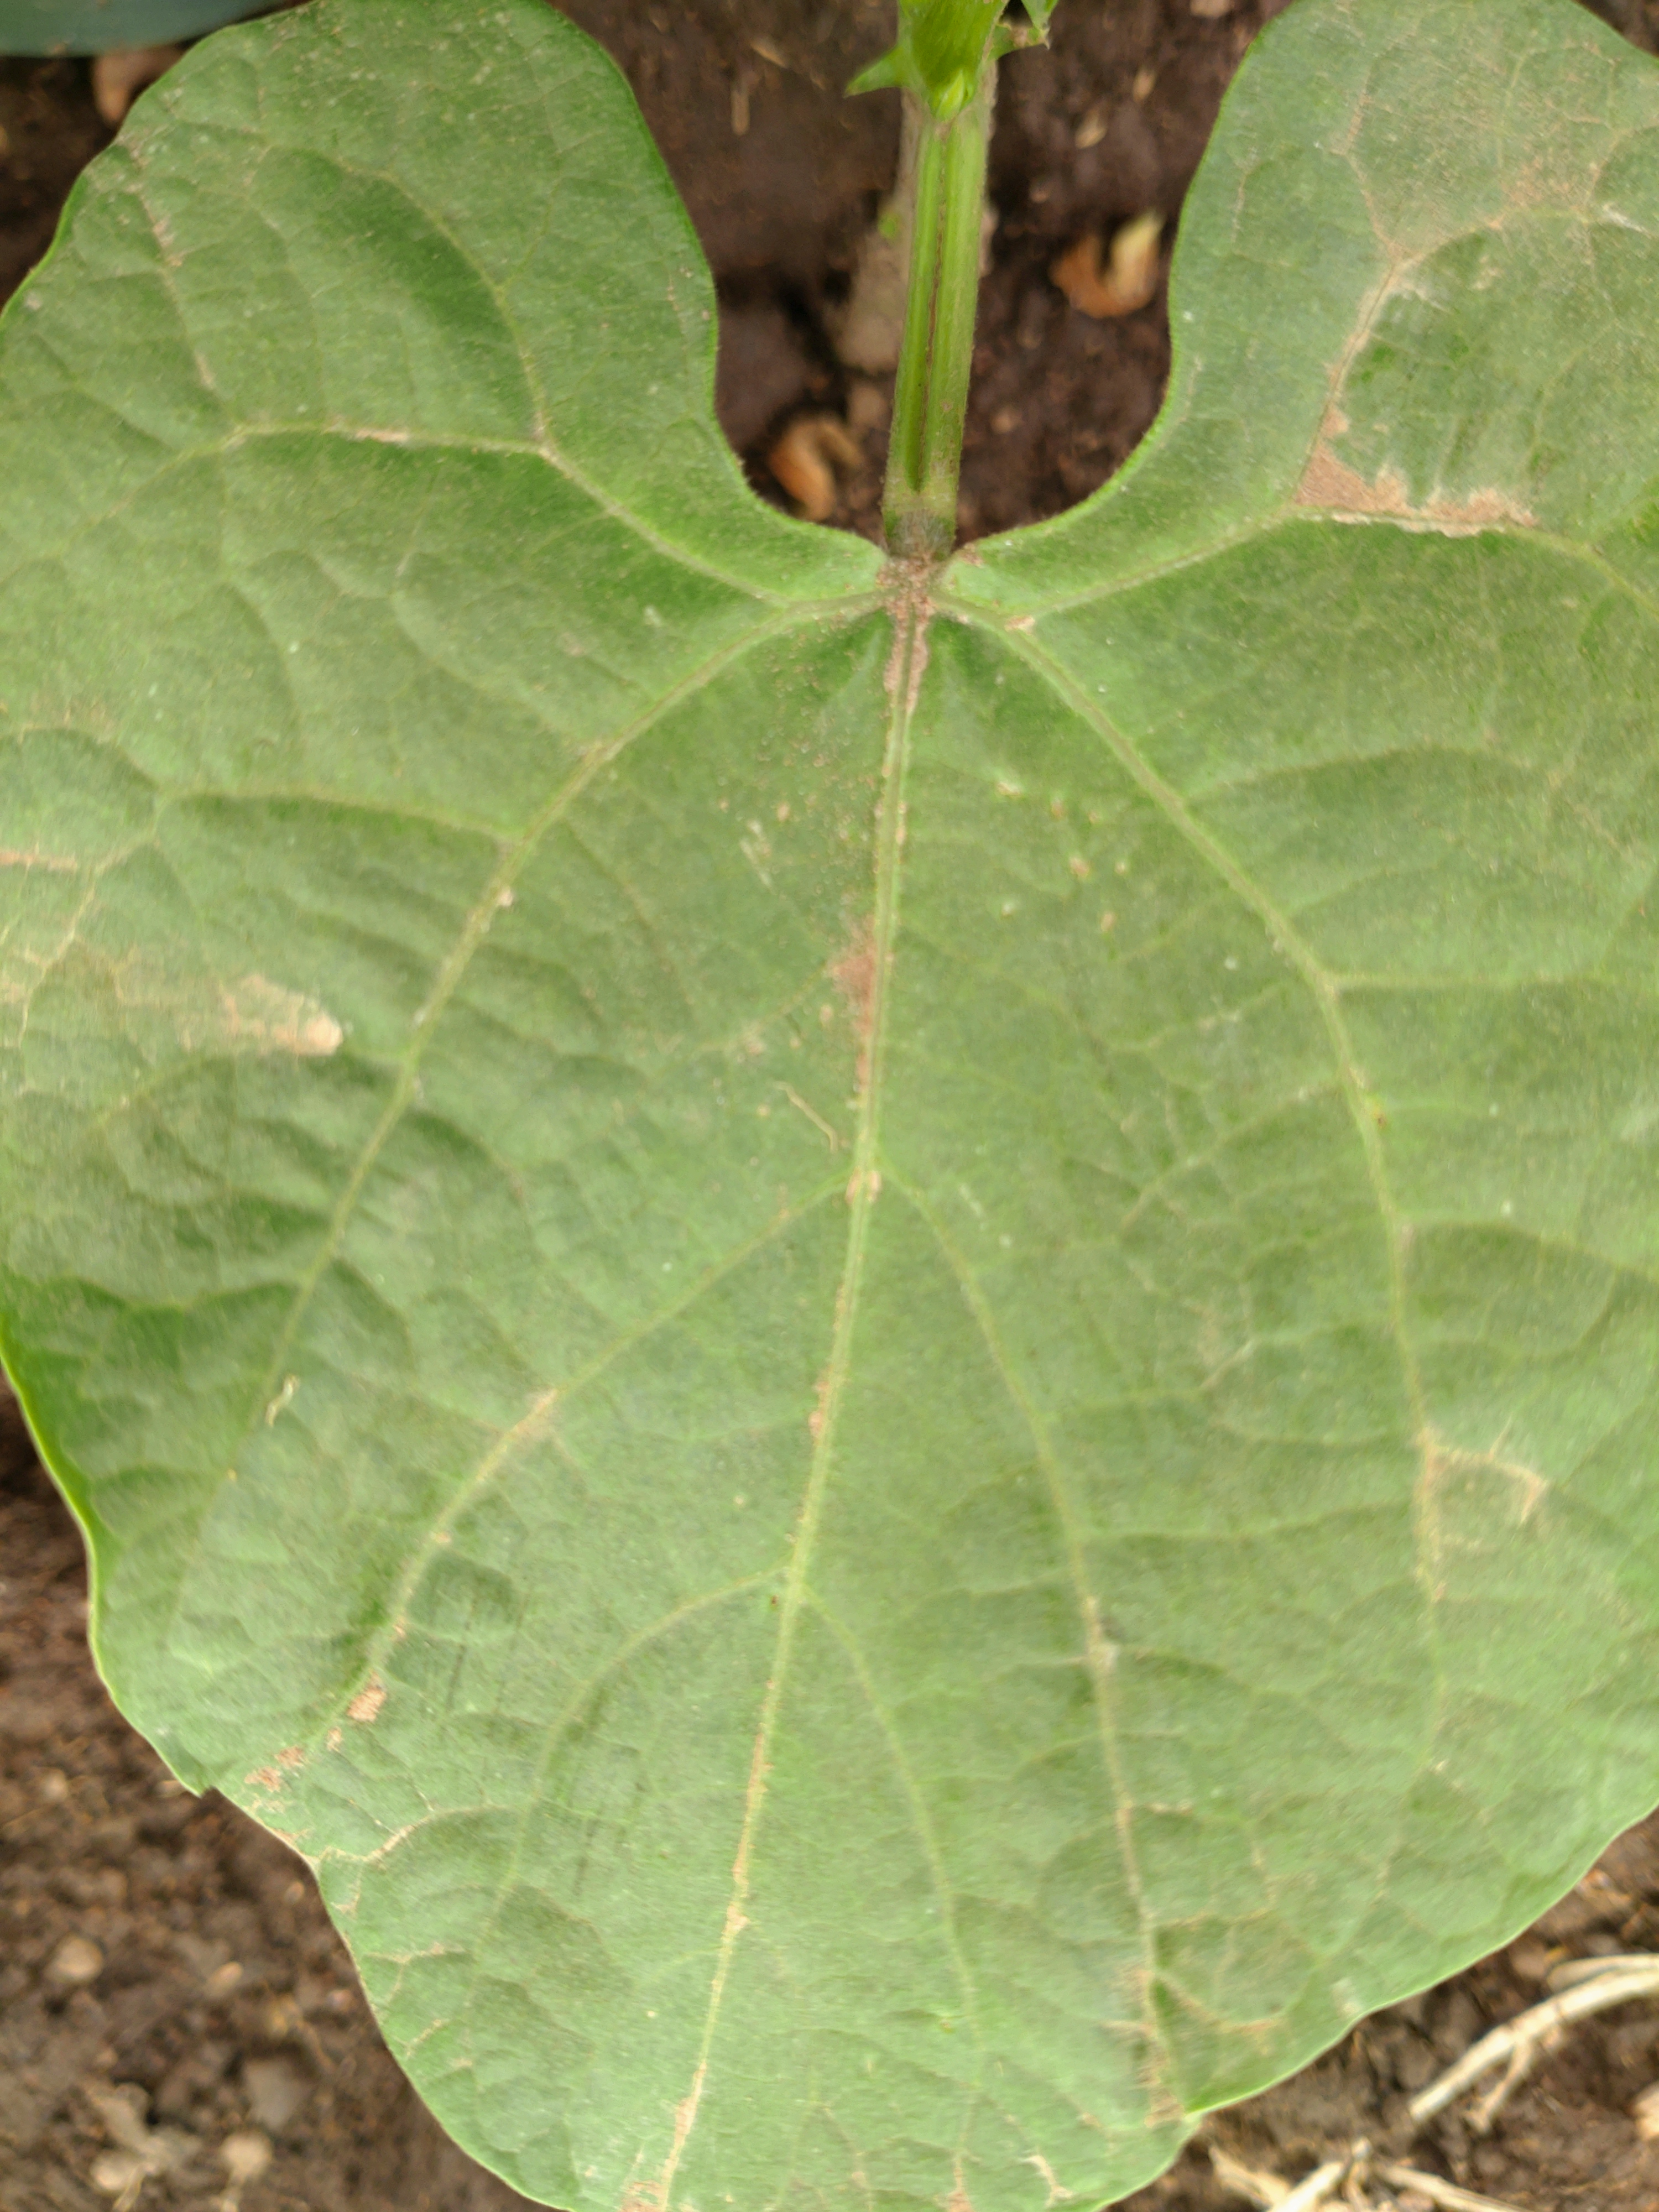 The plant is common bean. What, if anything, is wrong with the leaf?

healthy
